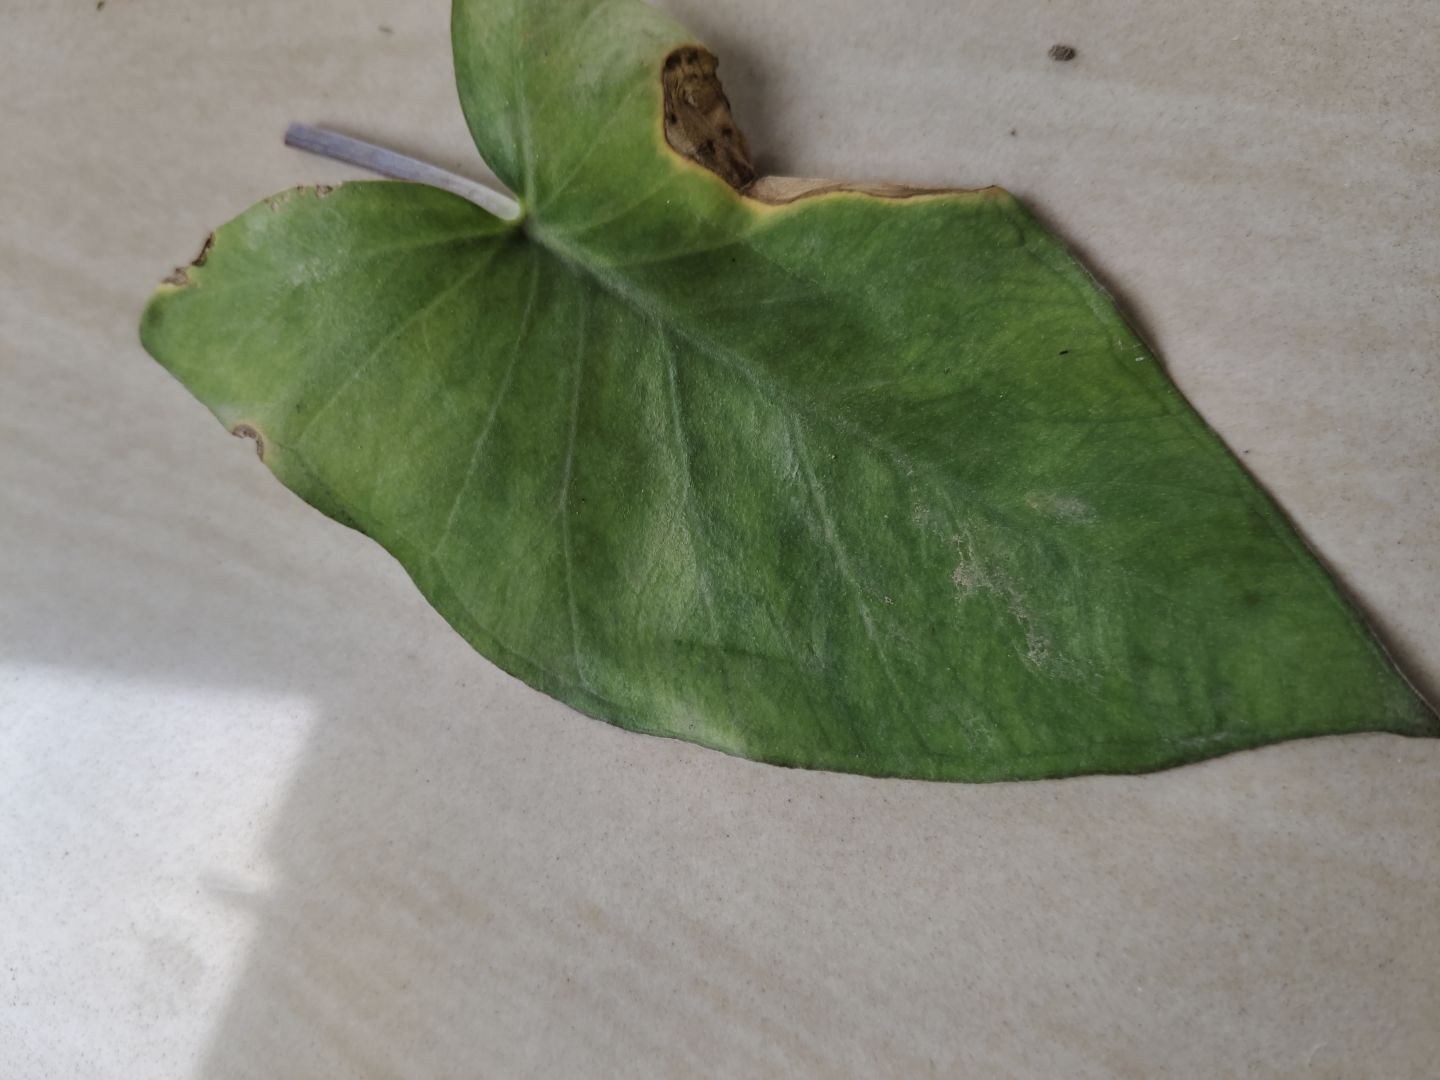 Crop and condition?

taro, leaf blight
